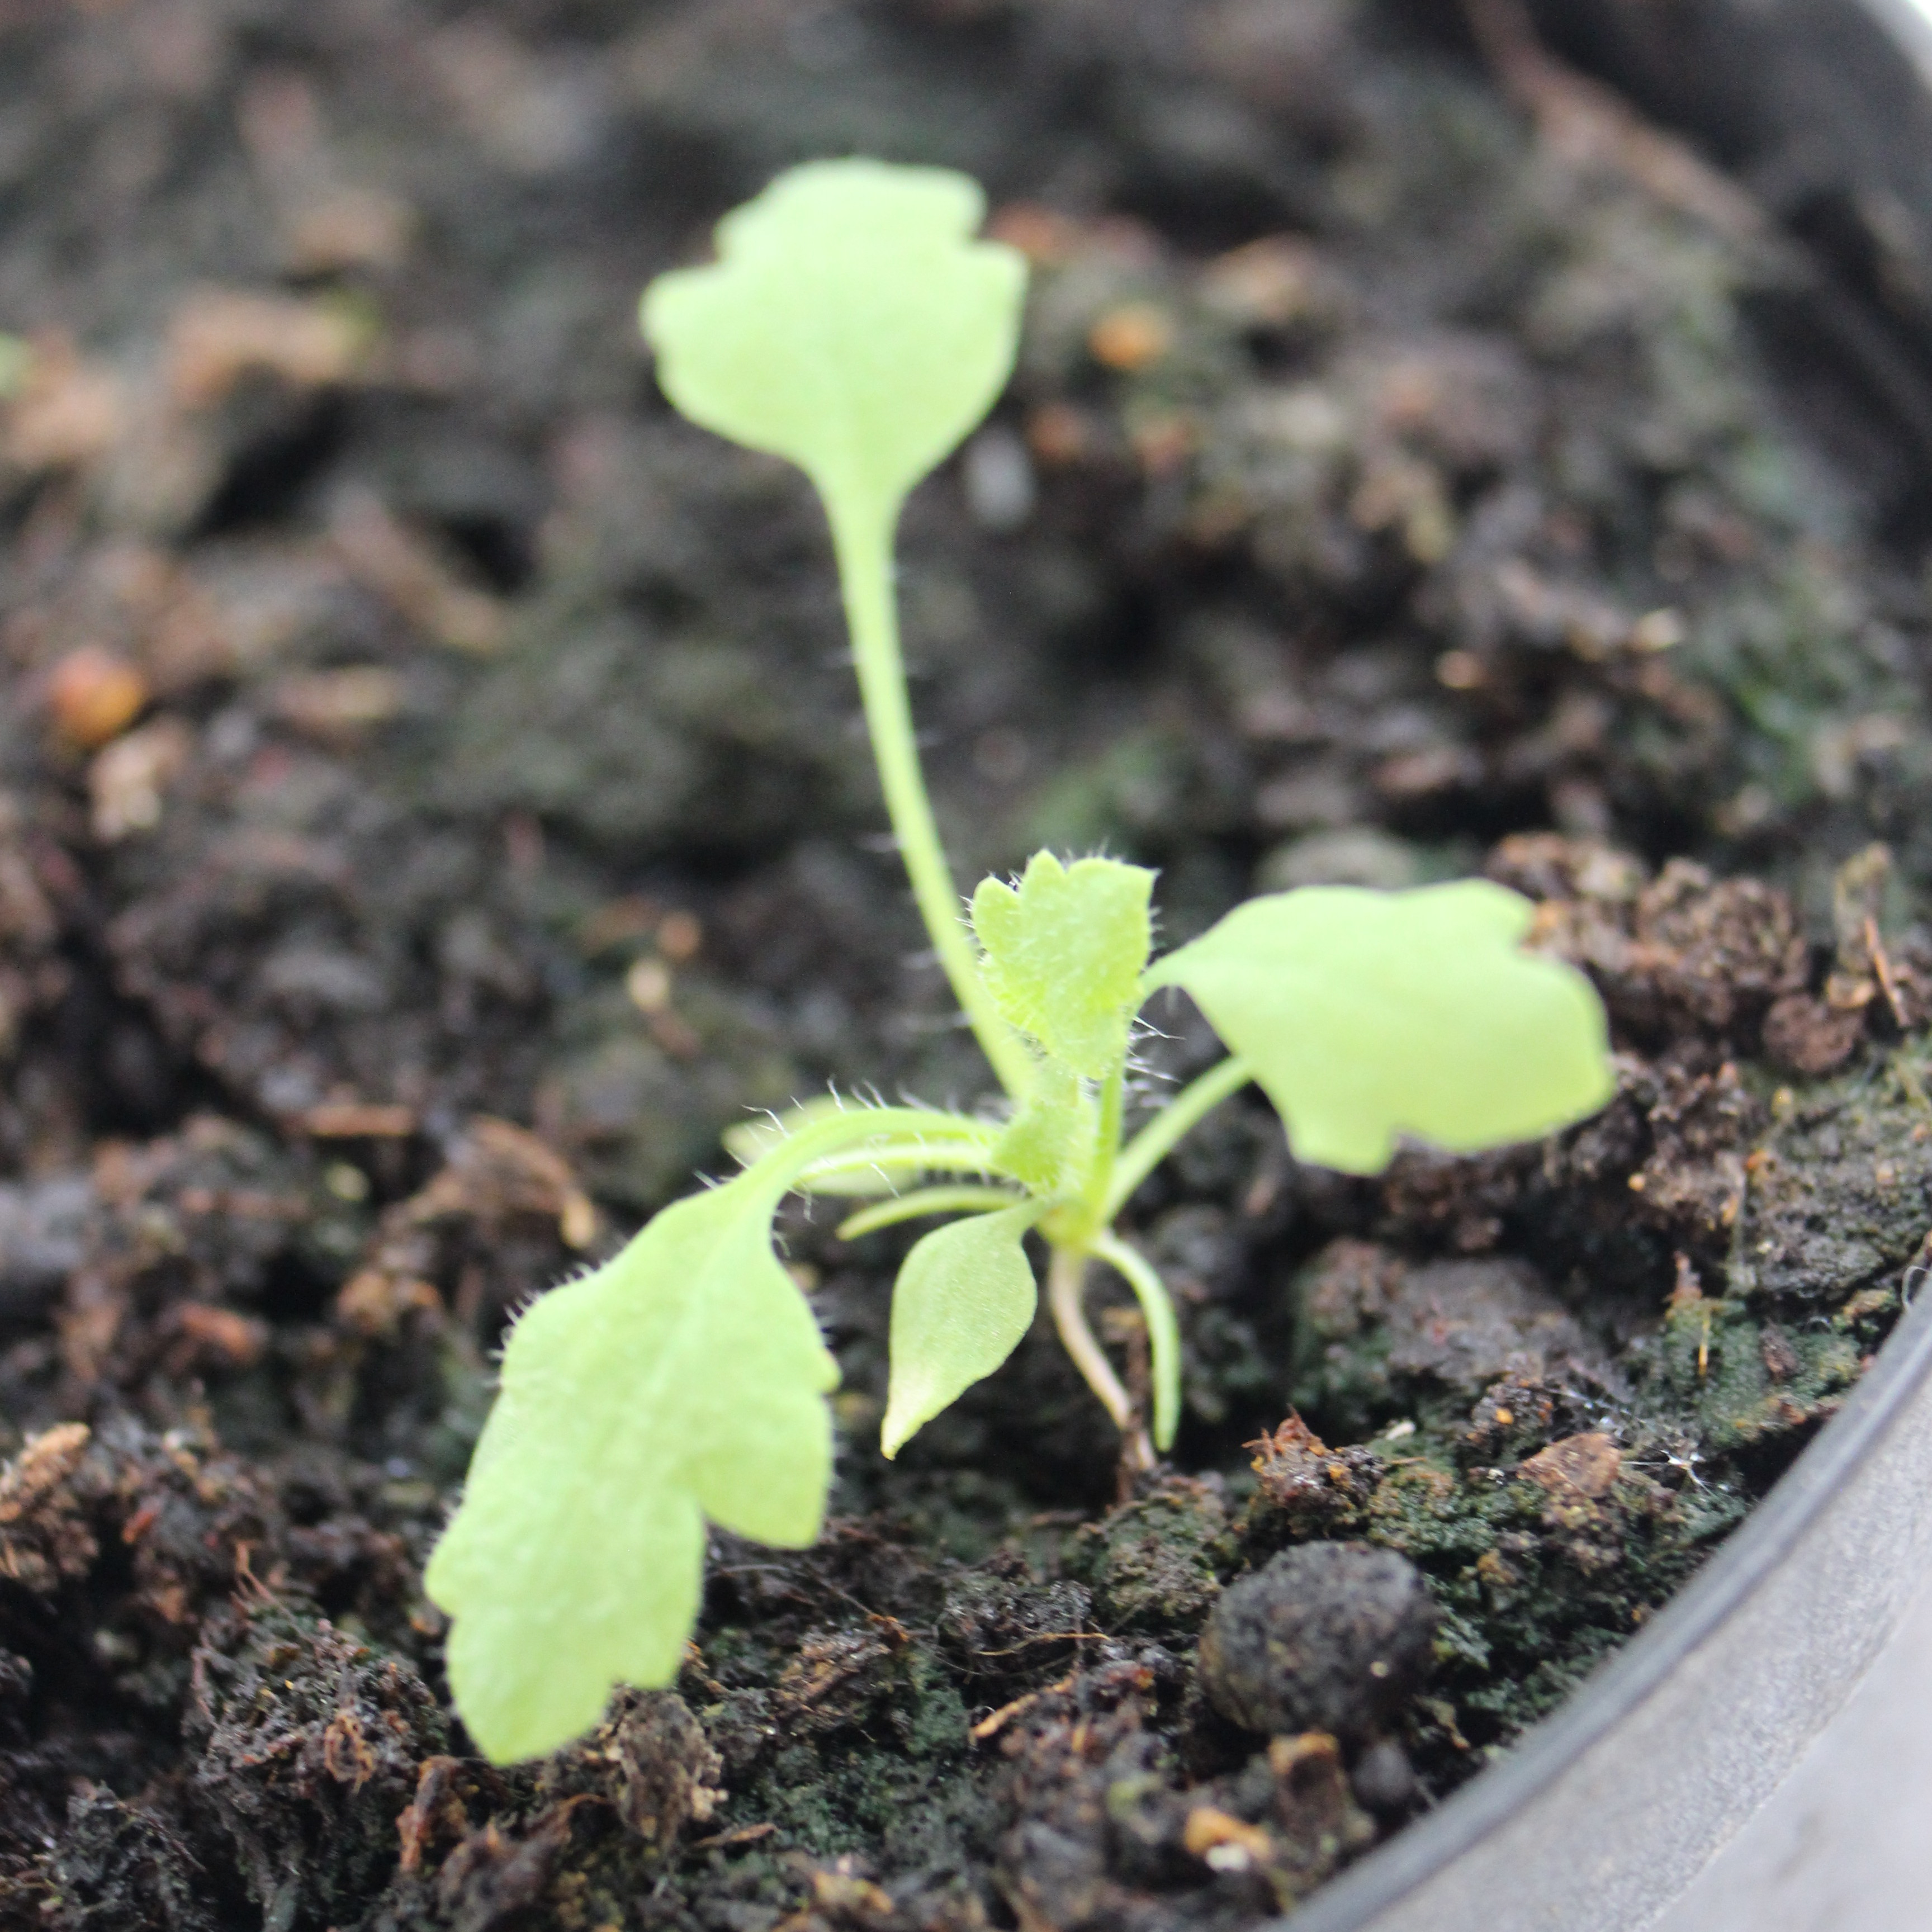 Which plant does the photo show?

Papaver rhoeas
